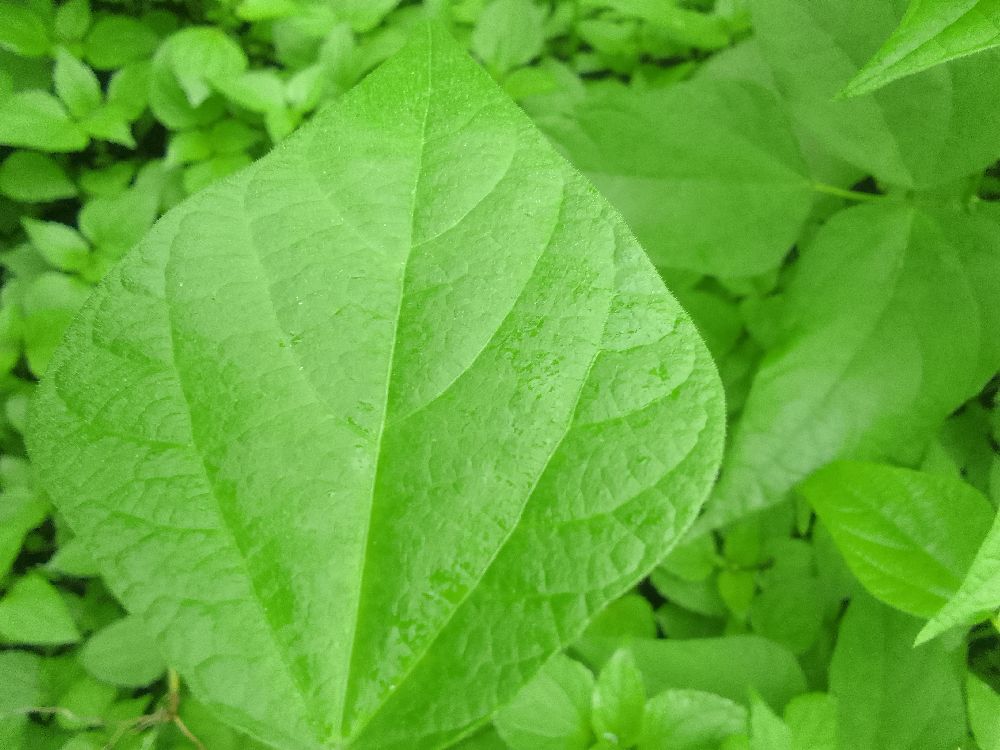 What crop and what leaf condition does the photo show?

common bean, healthy
